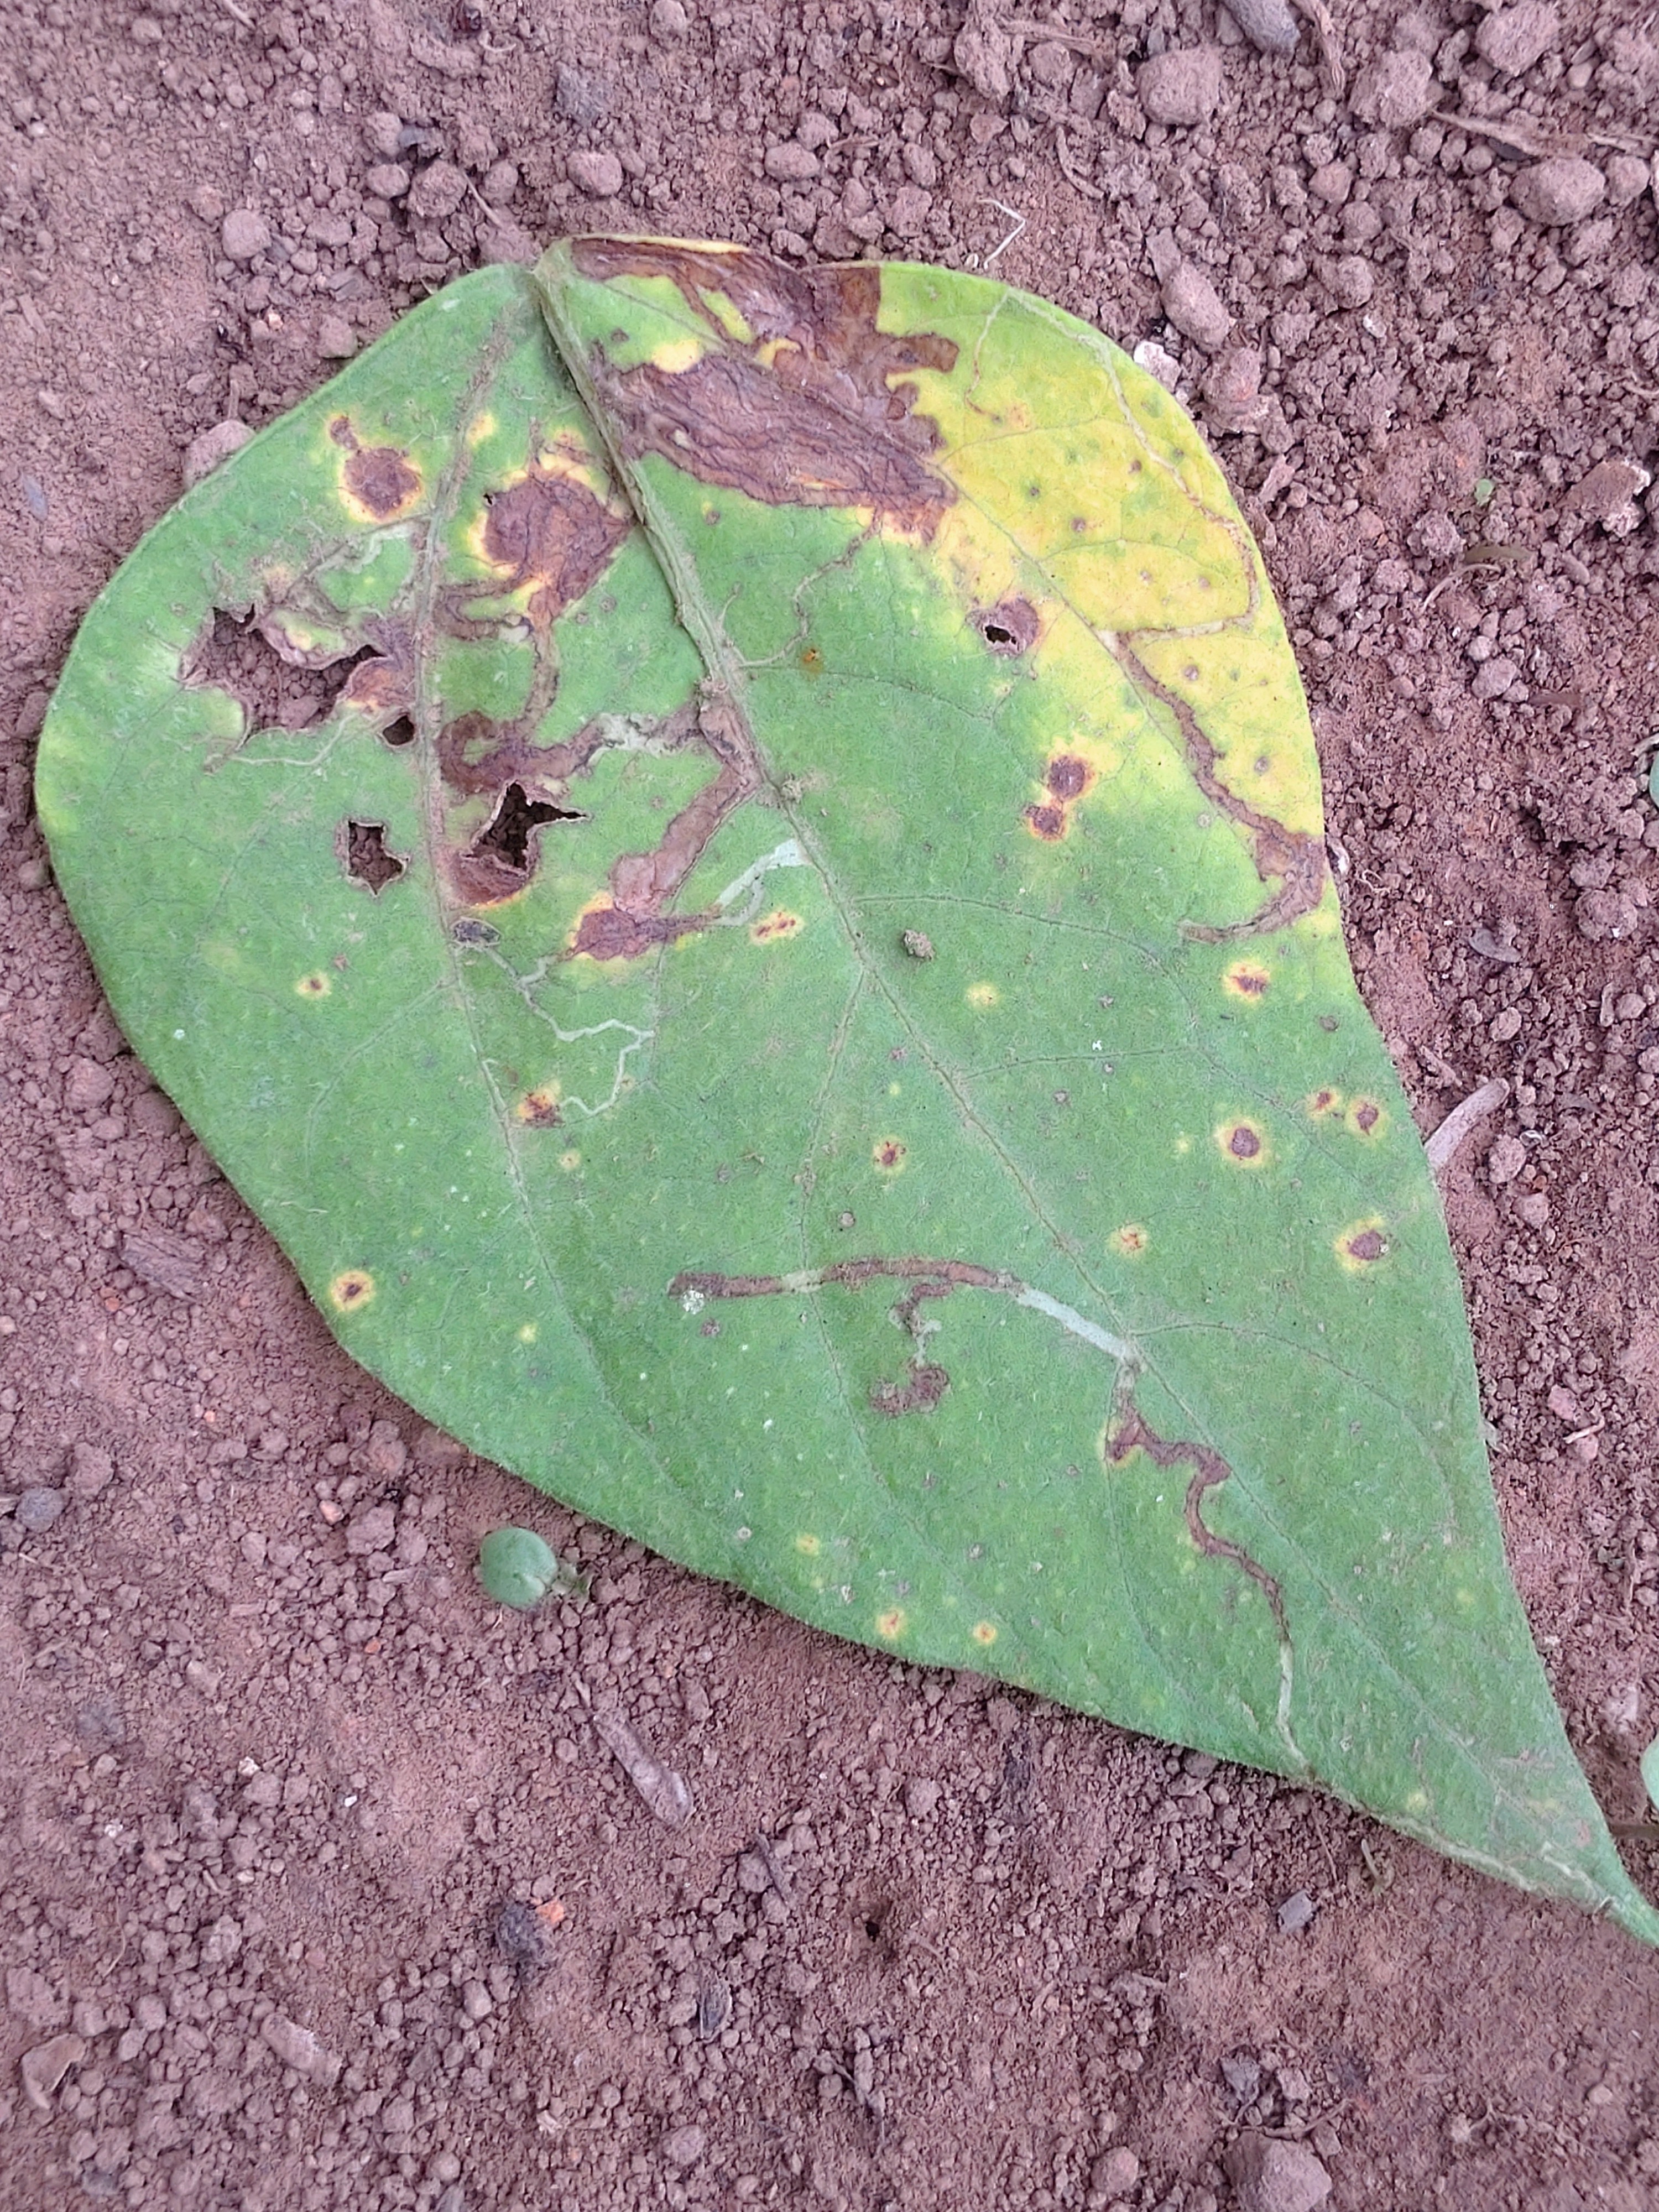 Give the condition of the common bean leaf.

rust
